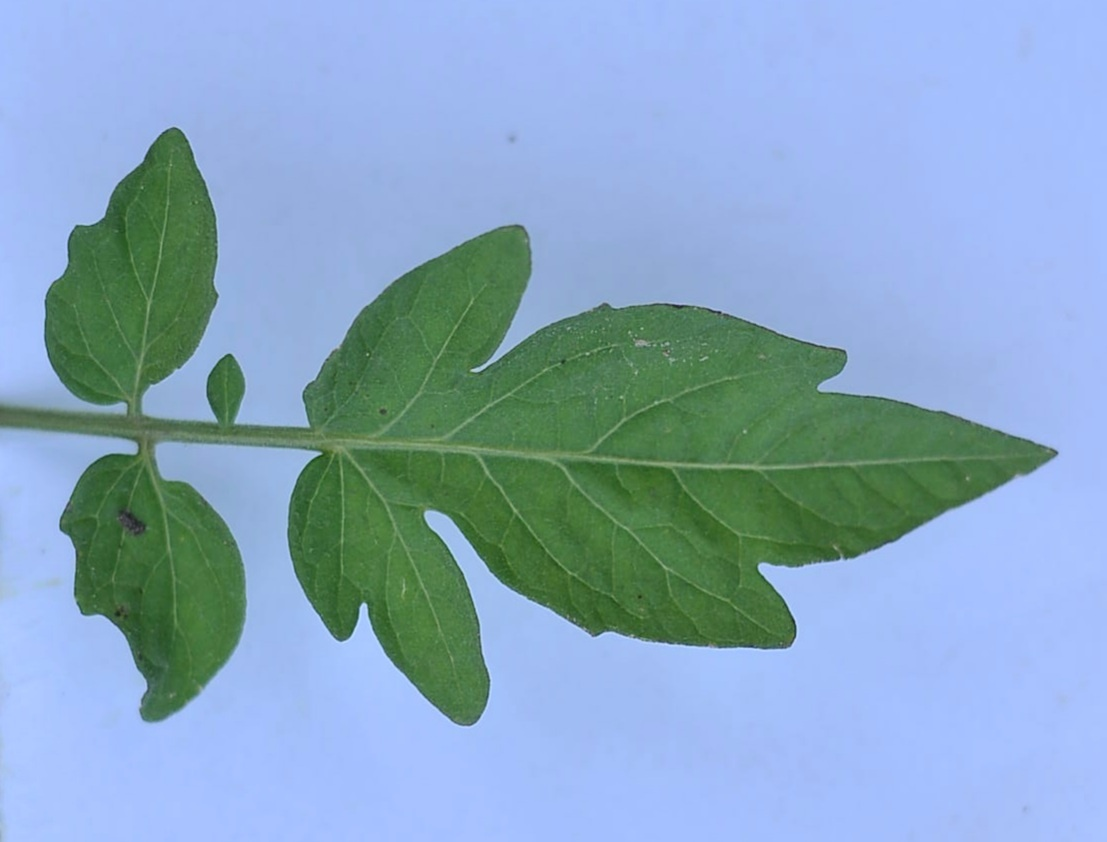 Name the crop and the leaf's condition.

tomato, healthy
